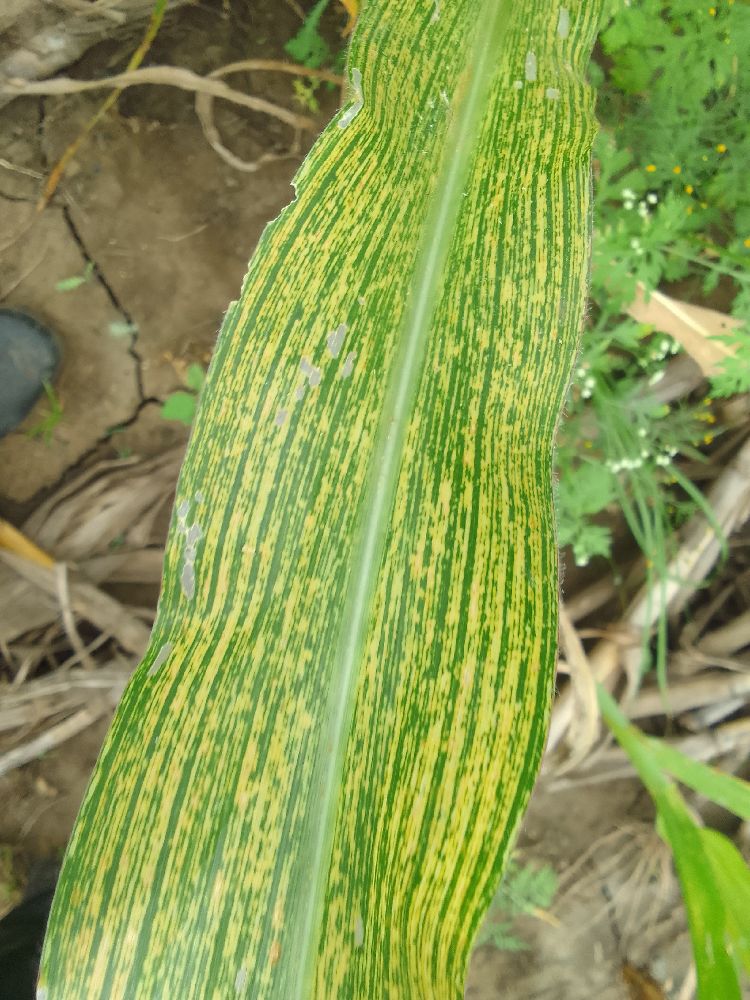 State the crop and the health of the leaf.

maize, maize streak virus
